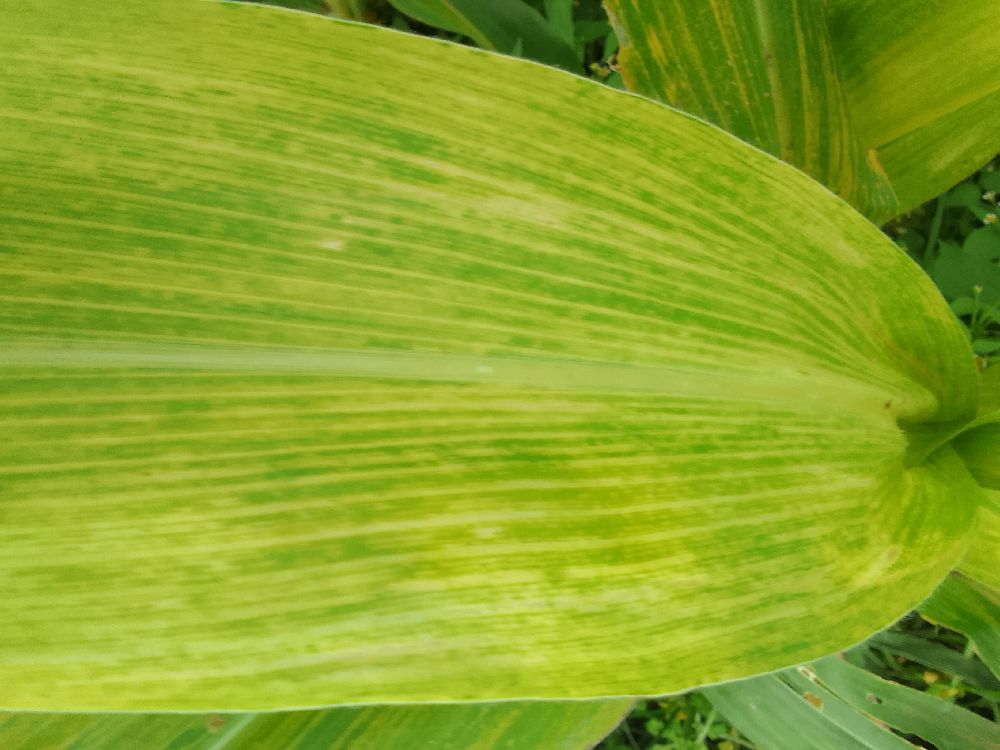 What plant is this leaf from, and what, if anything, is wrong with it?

maize, maize lethal necrosis
